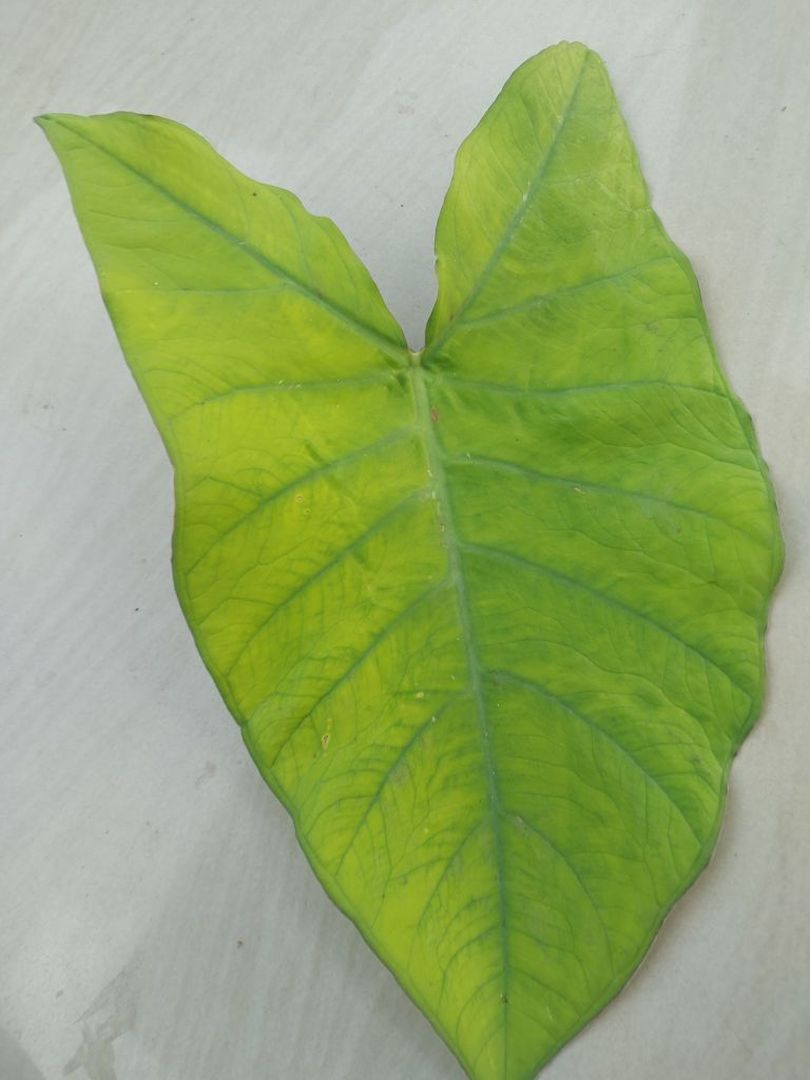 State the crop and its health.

taro, mosaic
